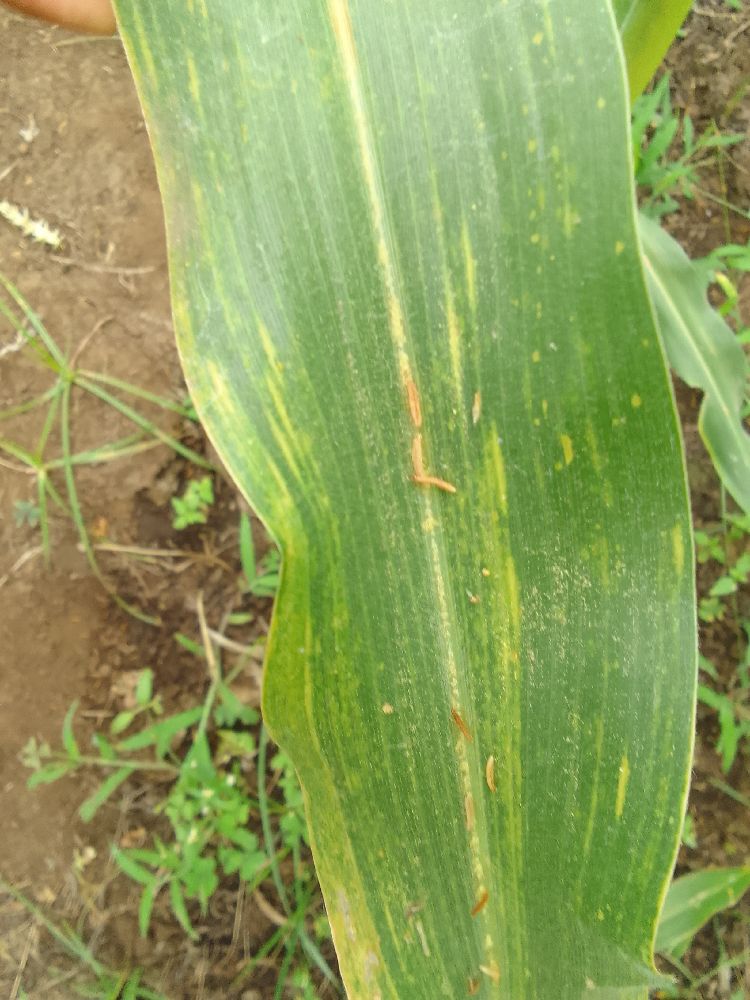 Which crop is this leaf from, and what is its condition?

maize, maize lethal necrosis
